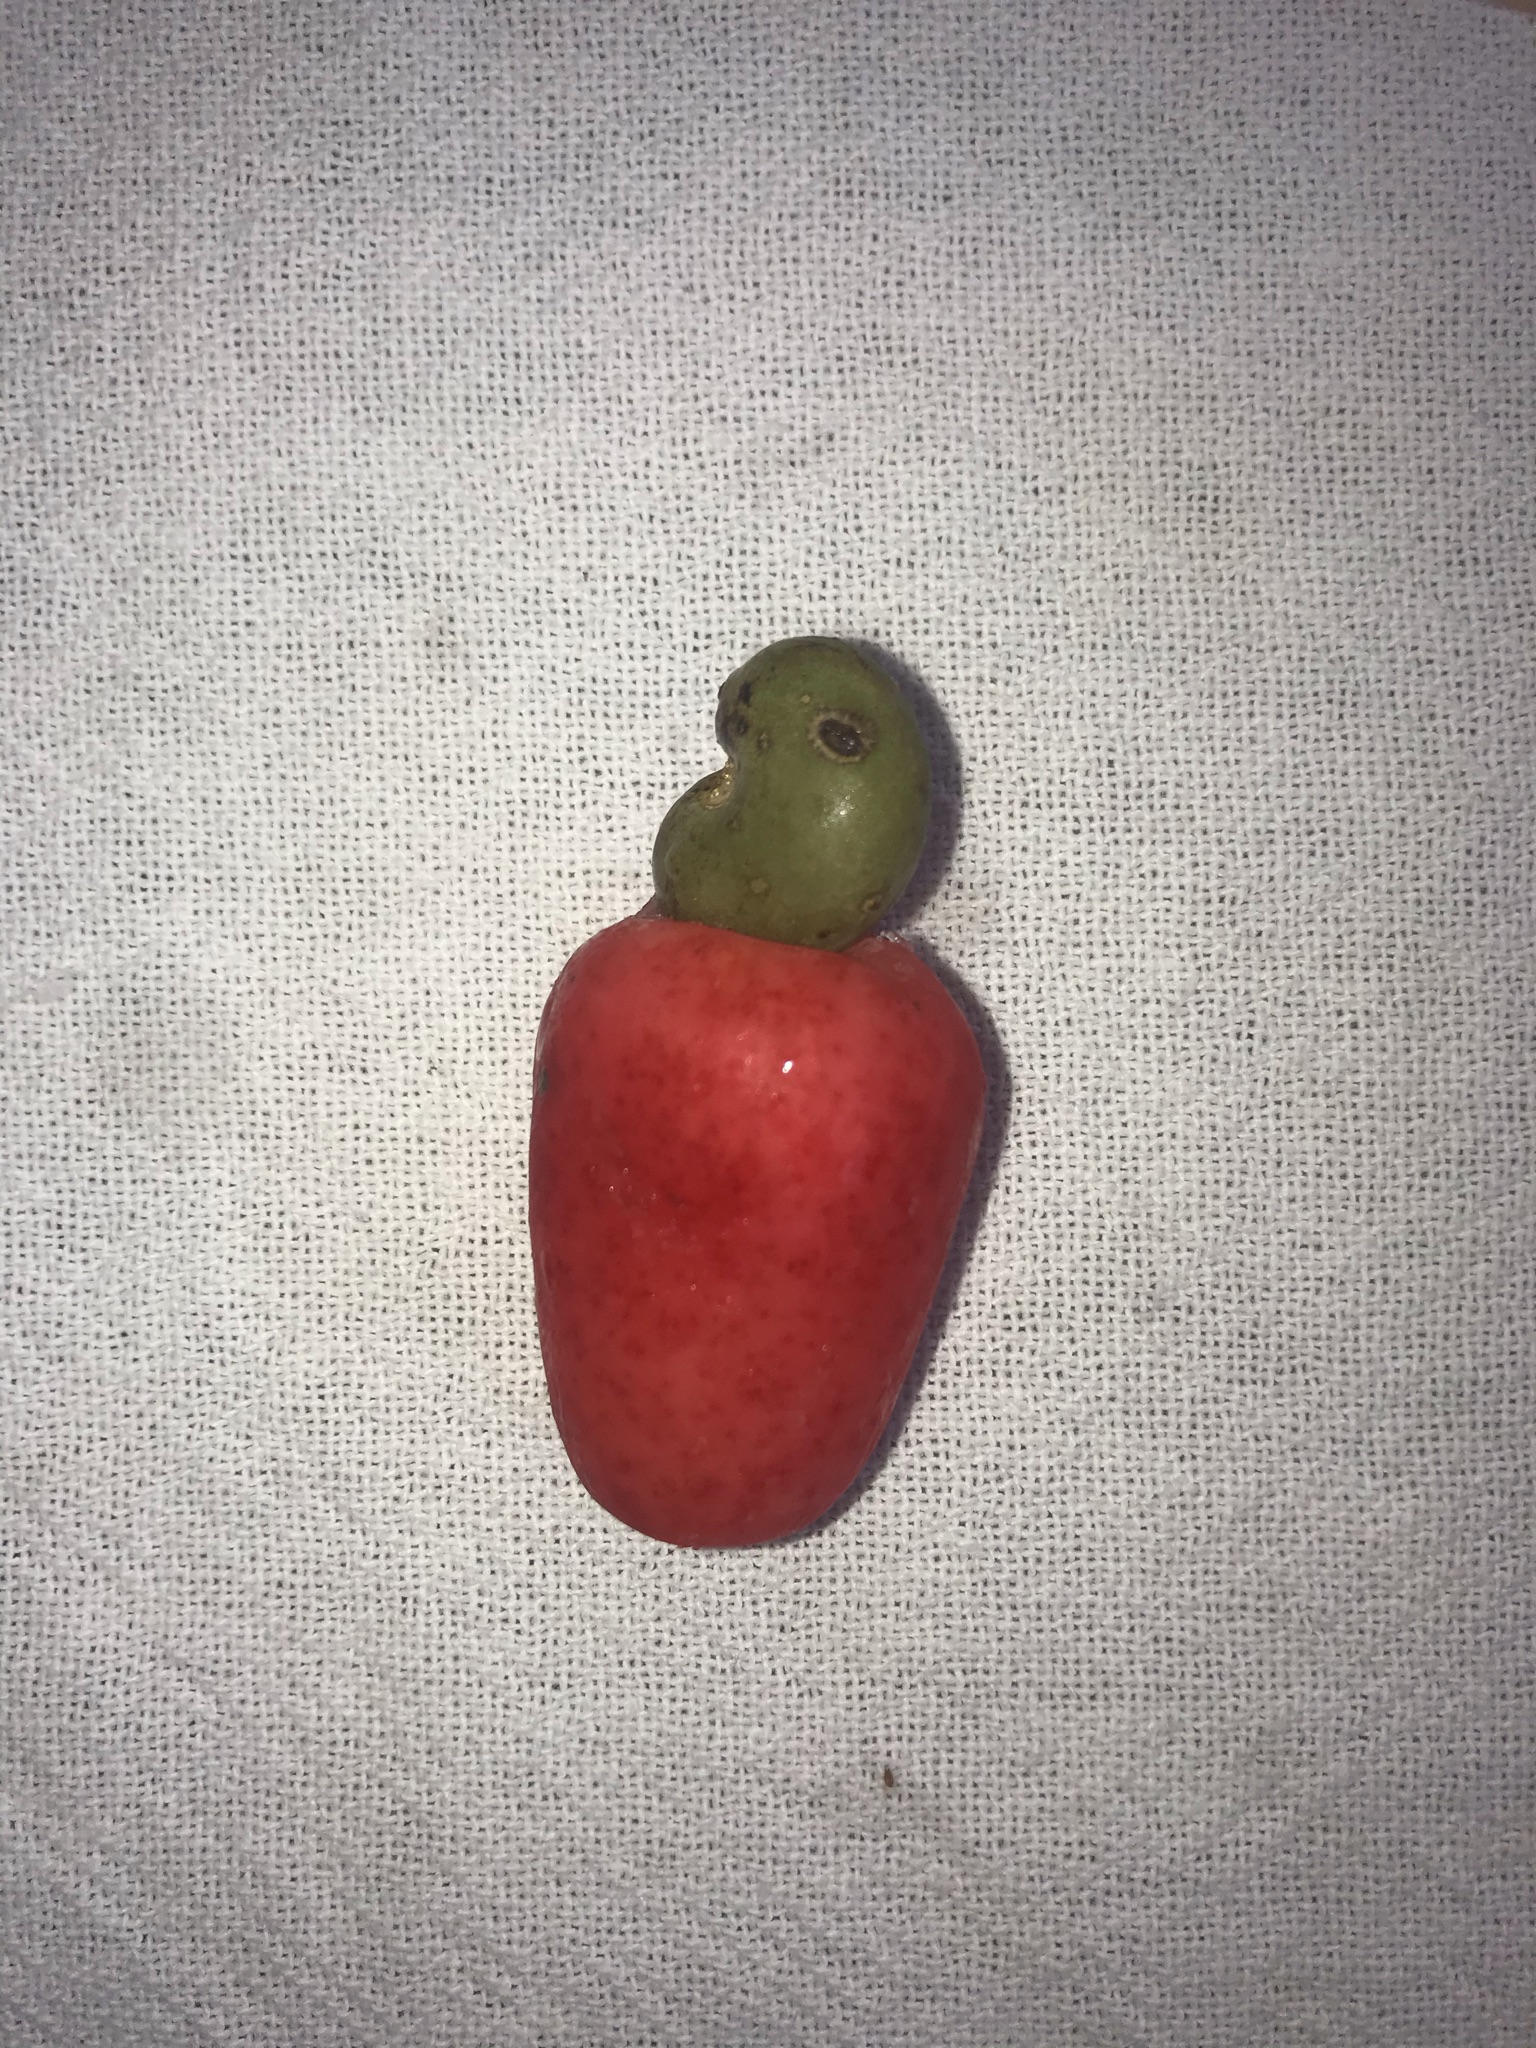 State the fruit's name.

caju vermelho
